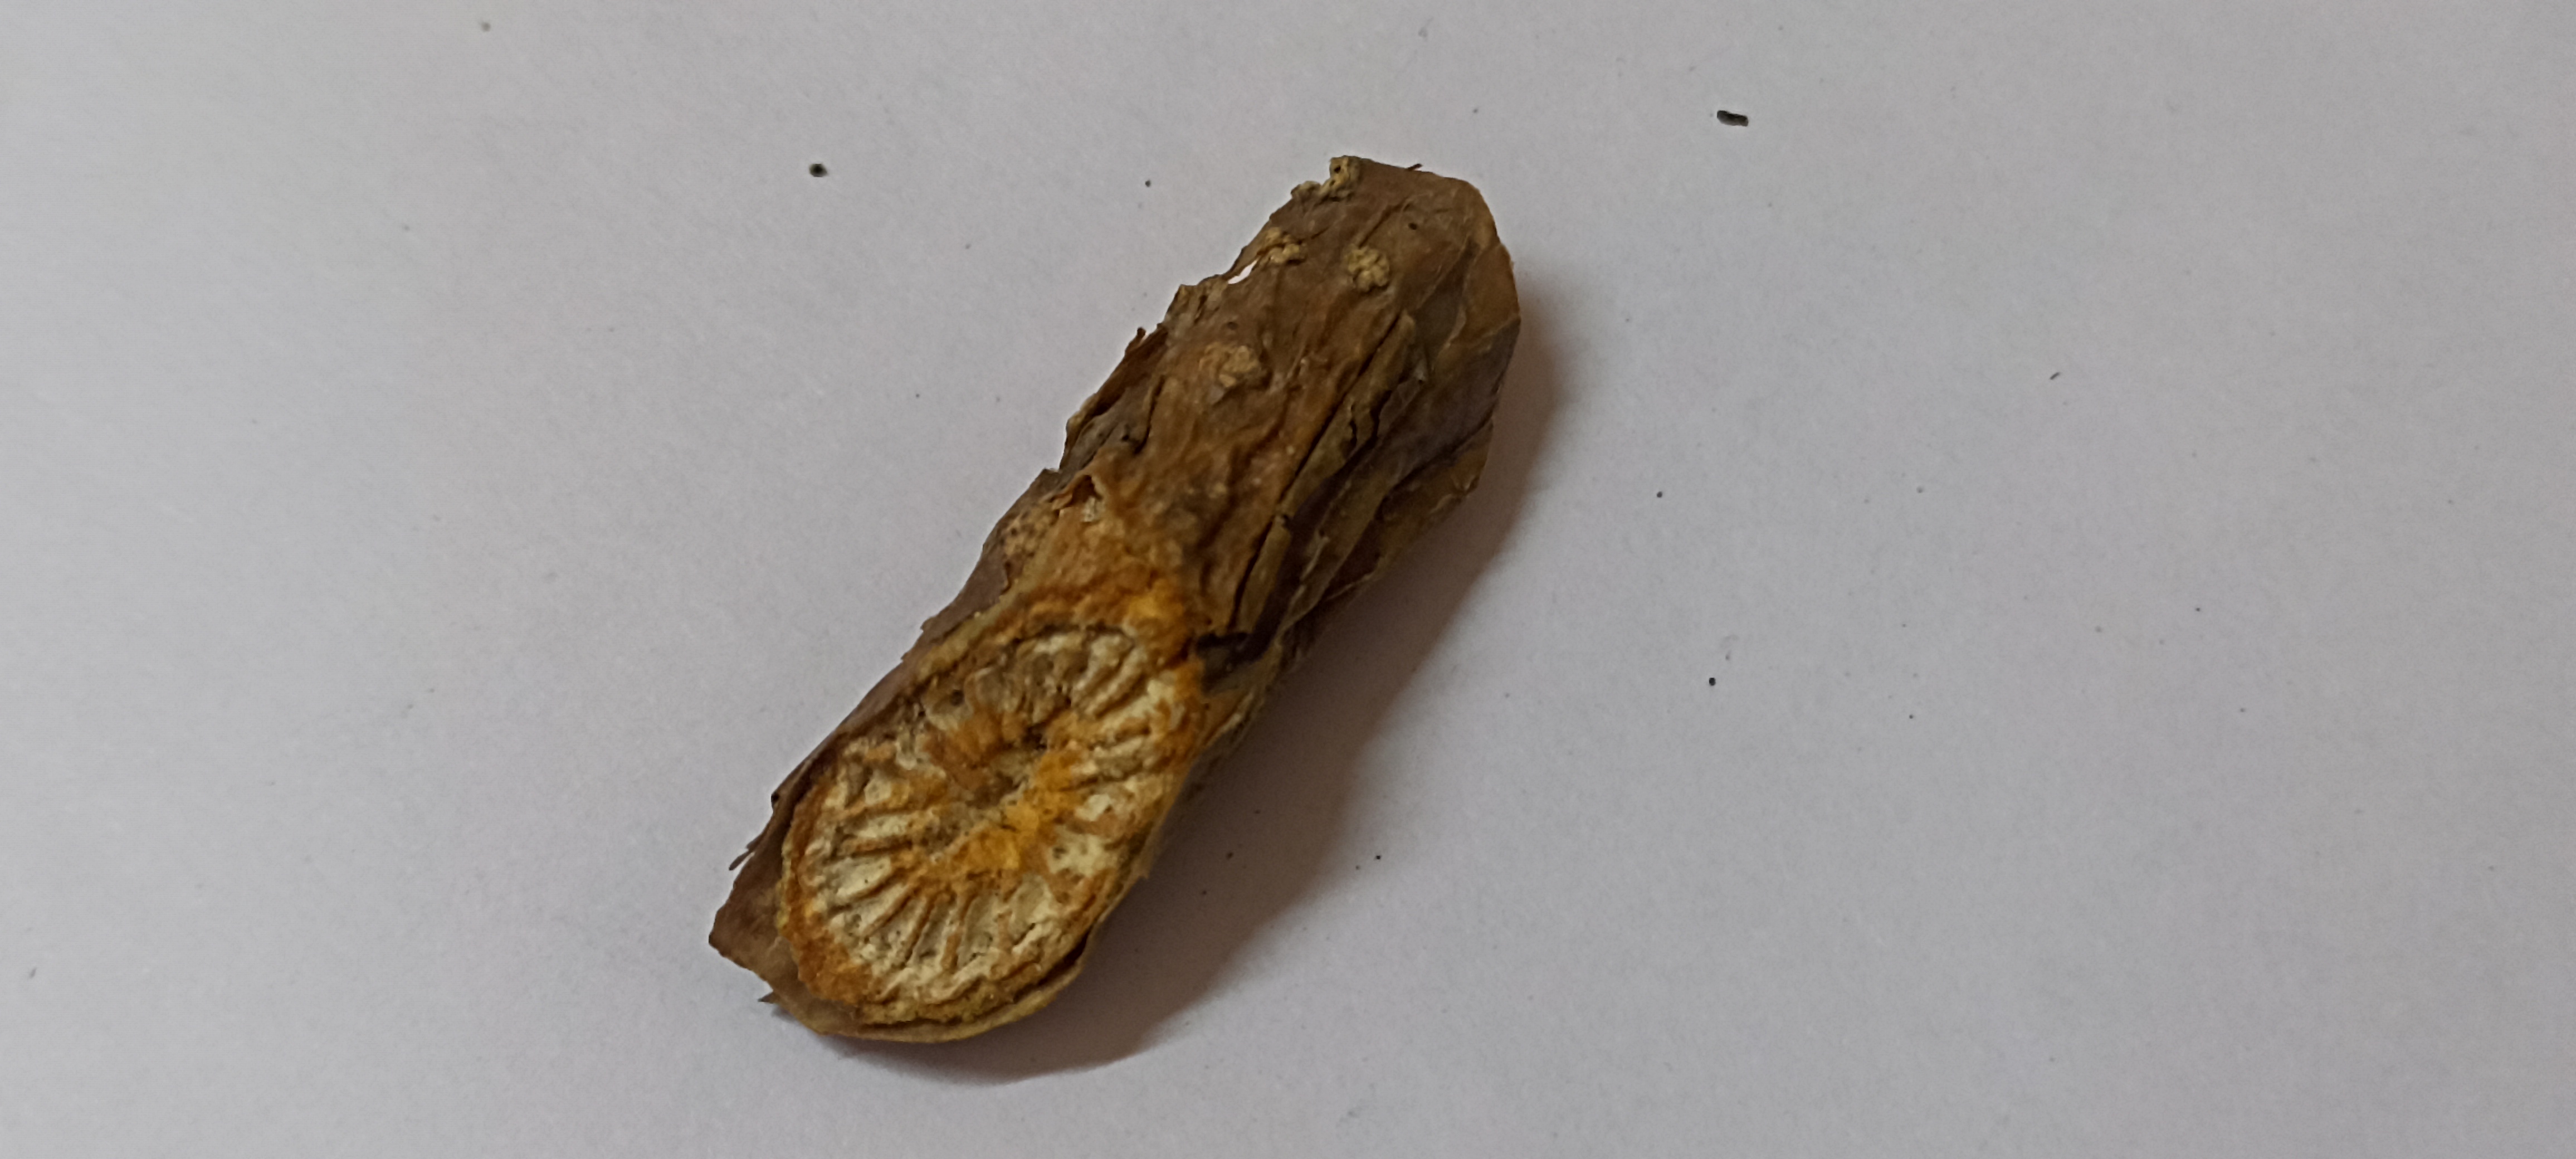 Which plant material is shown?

gulvel
